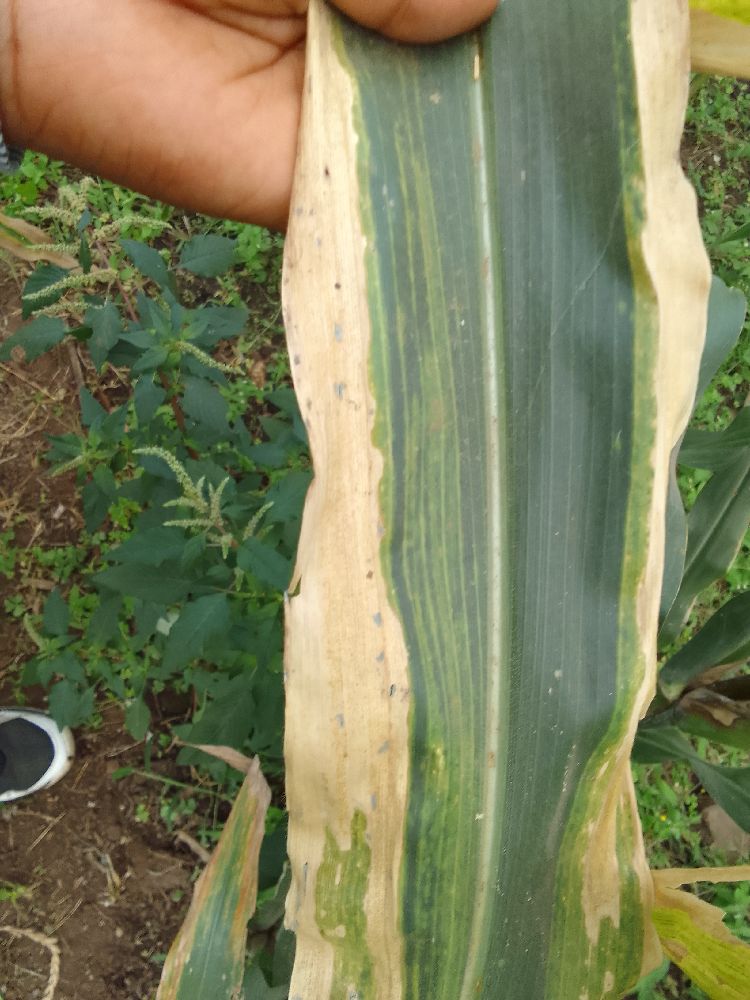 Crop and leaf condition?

maize, maize lethal necrosis
